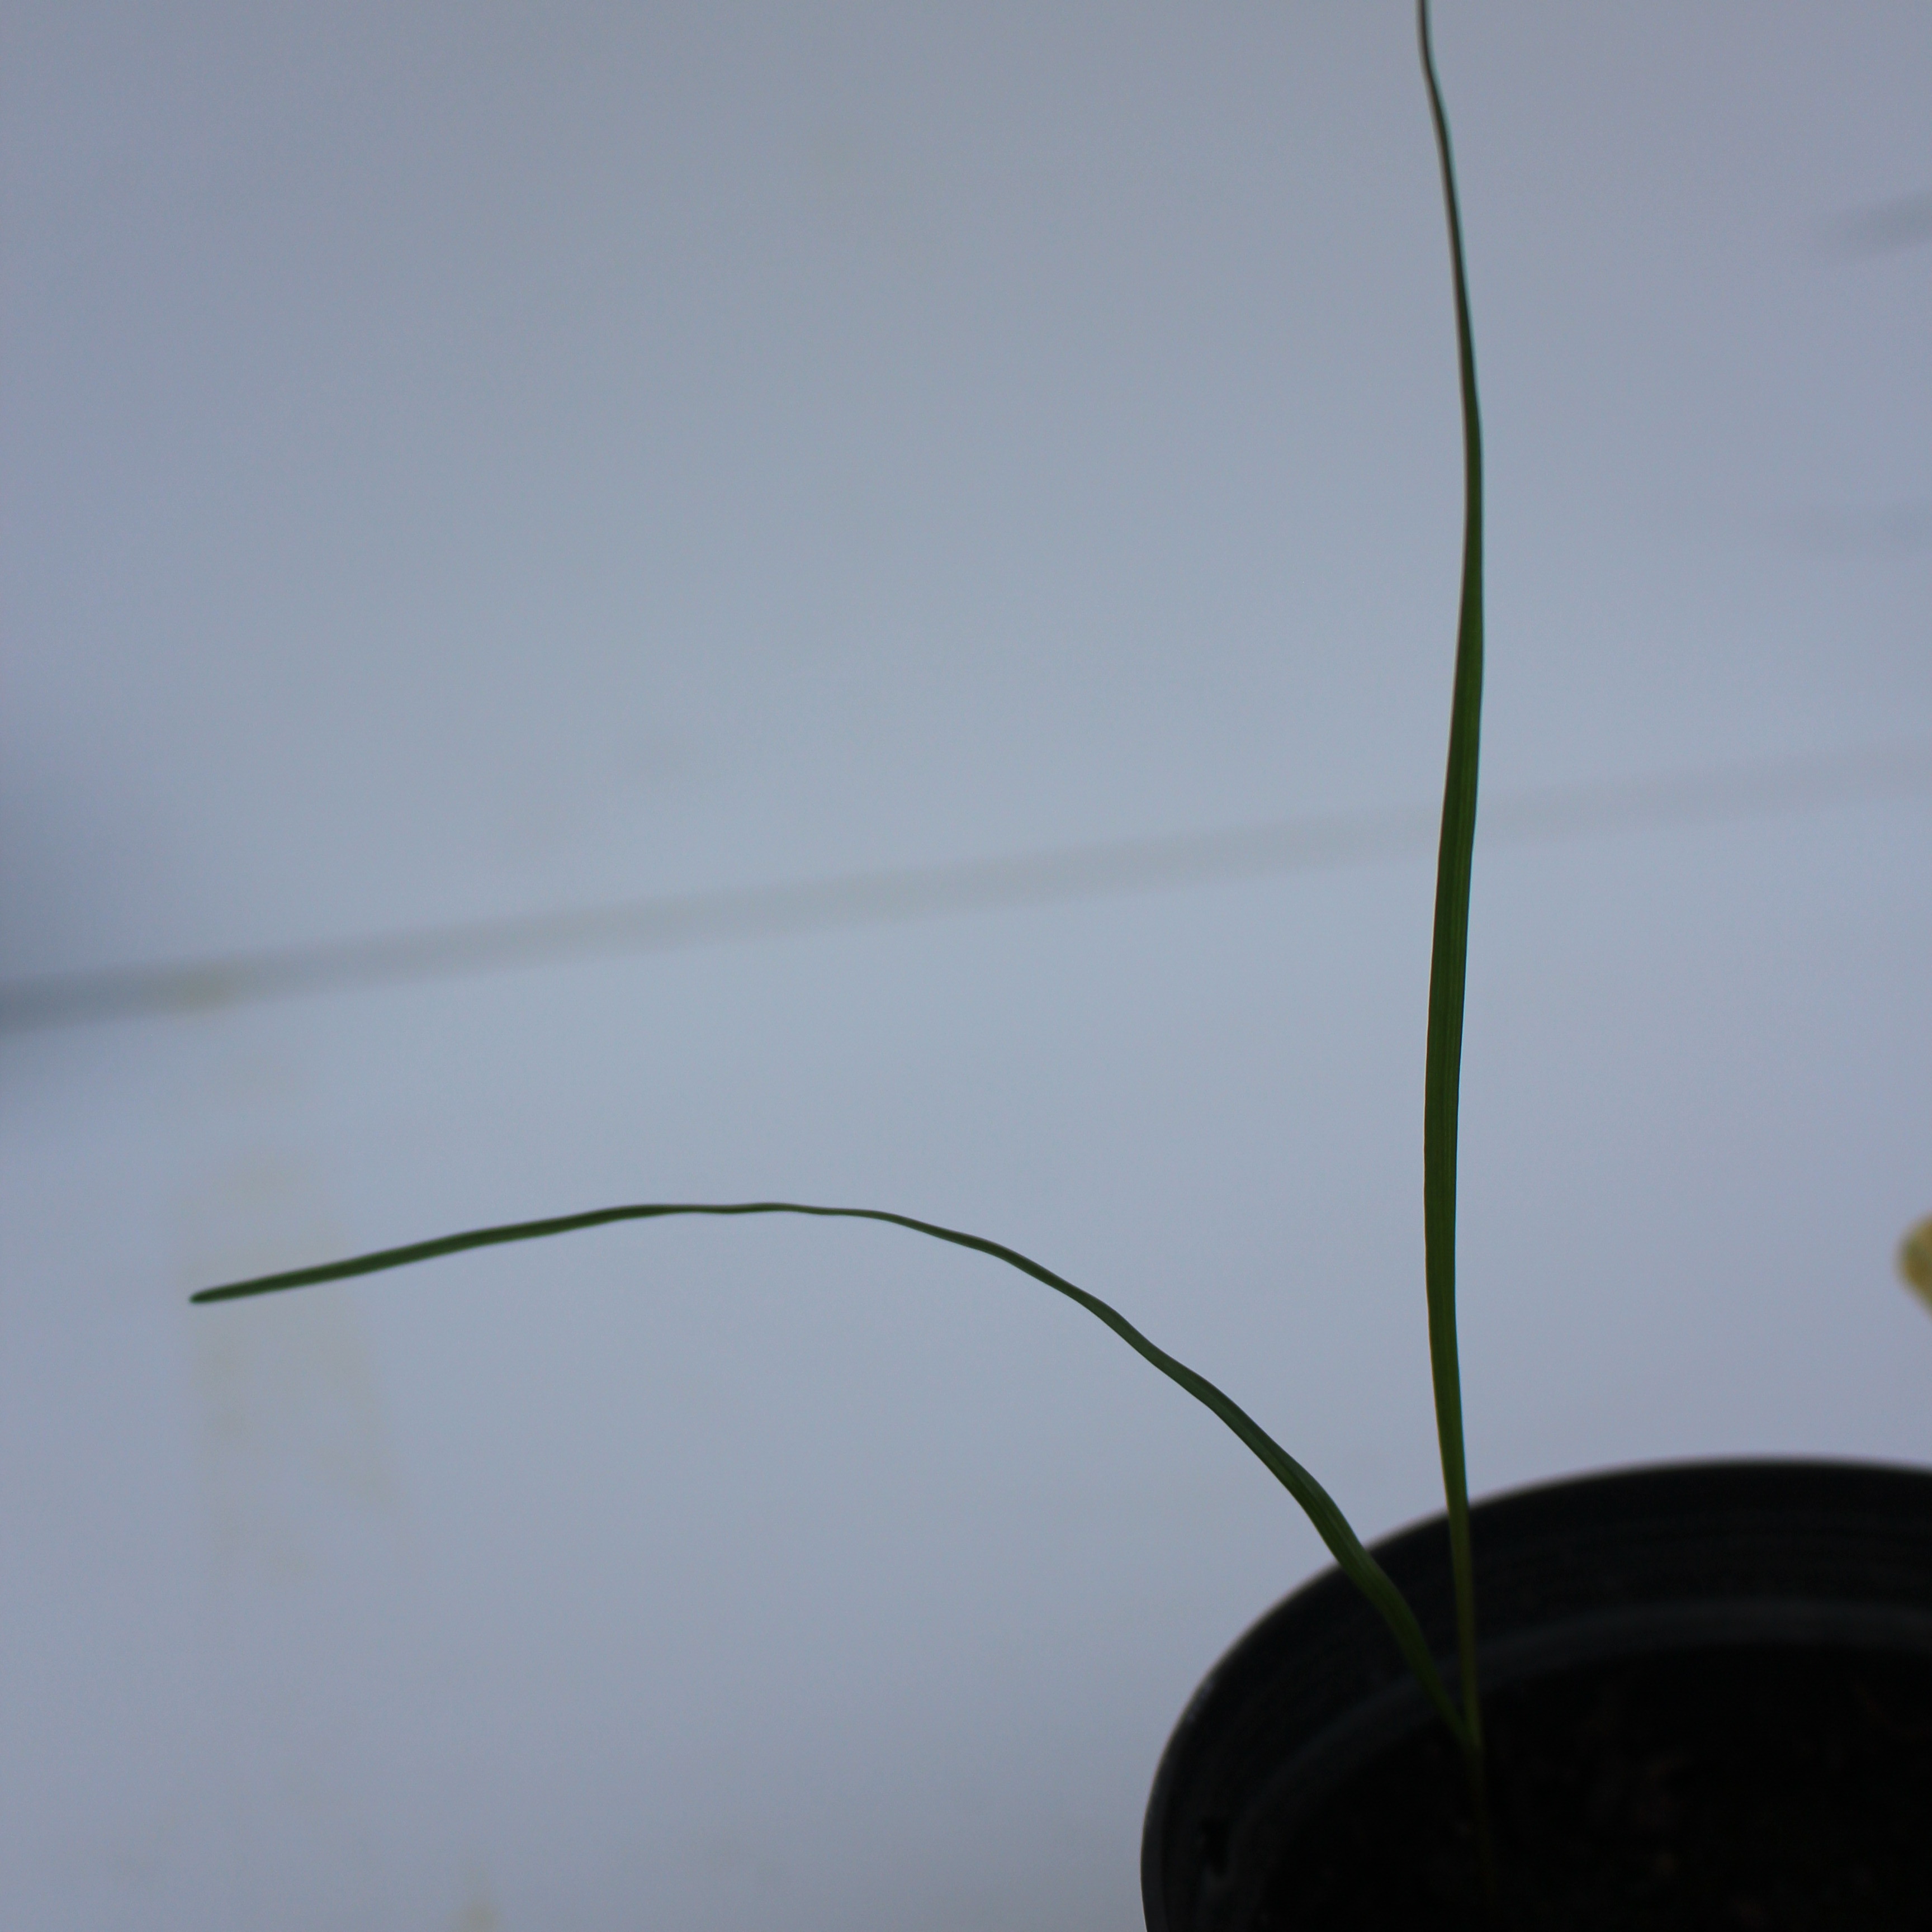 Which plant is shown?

Lolium multiflorum
